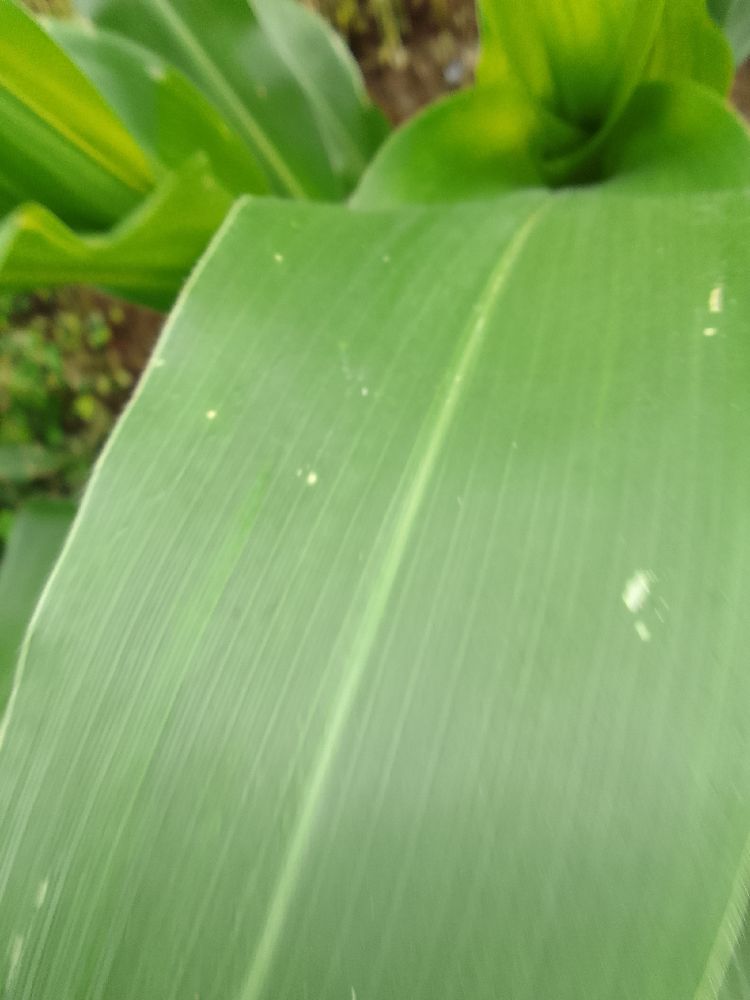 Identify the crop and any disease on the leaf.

maize, healthy
